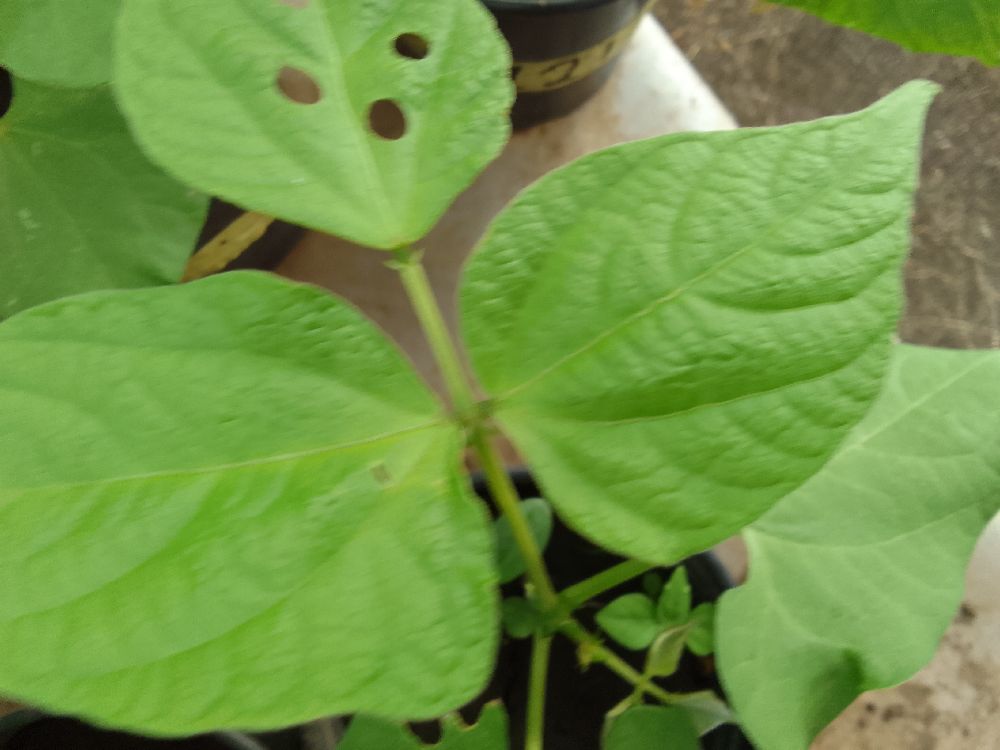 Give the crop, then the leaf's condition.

common bean, healthy
